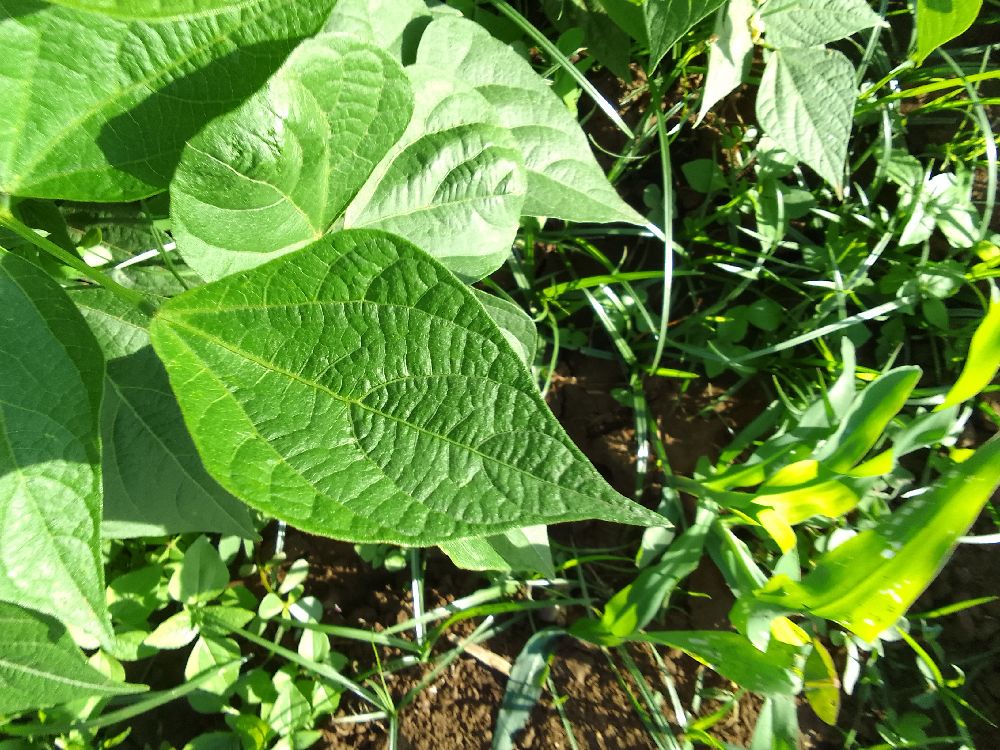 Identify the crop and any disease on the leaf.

common bean, healthy
